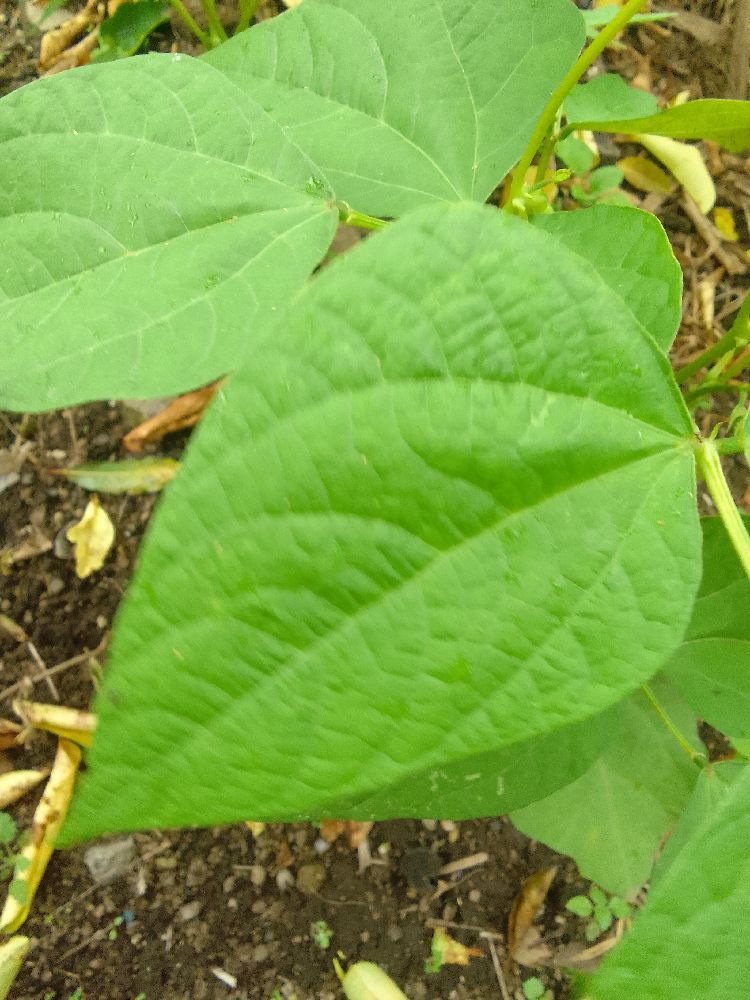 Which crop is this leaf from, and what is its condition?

common bean, healthy
